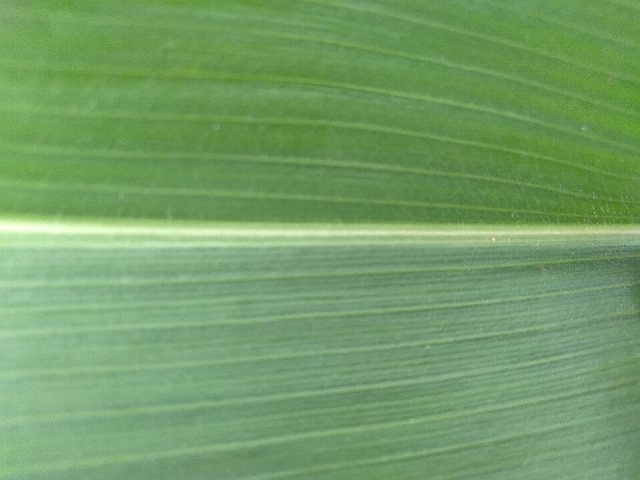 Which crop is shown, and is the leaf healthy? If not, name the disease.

maize, healthy
